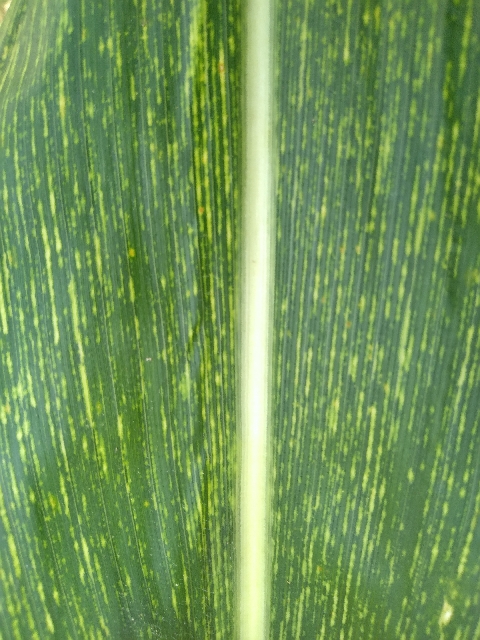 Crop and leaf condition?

maize, maize streak virus
